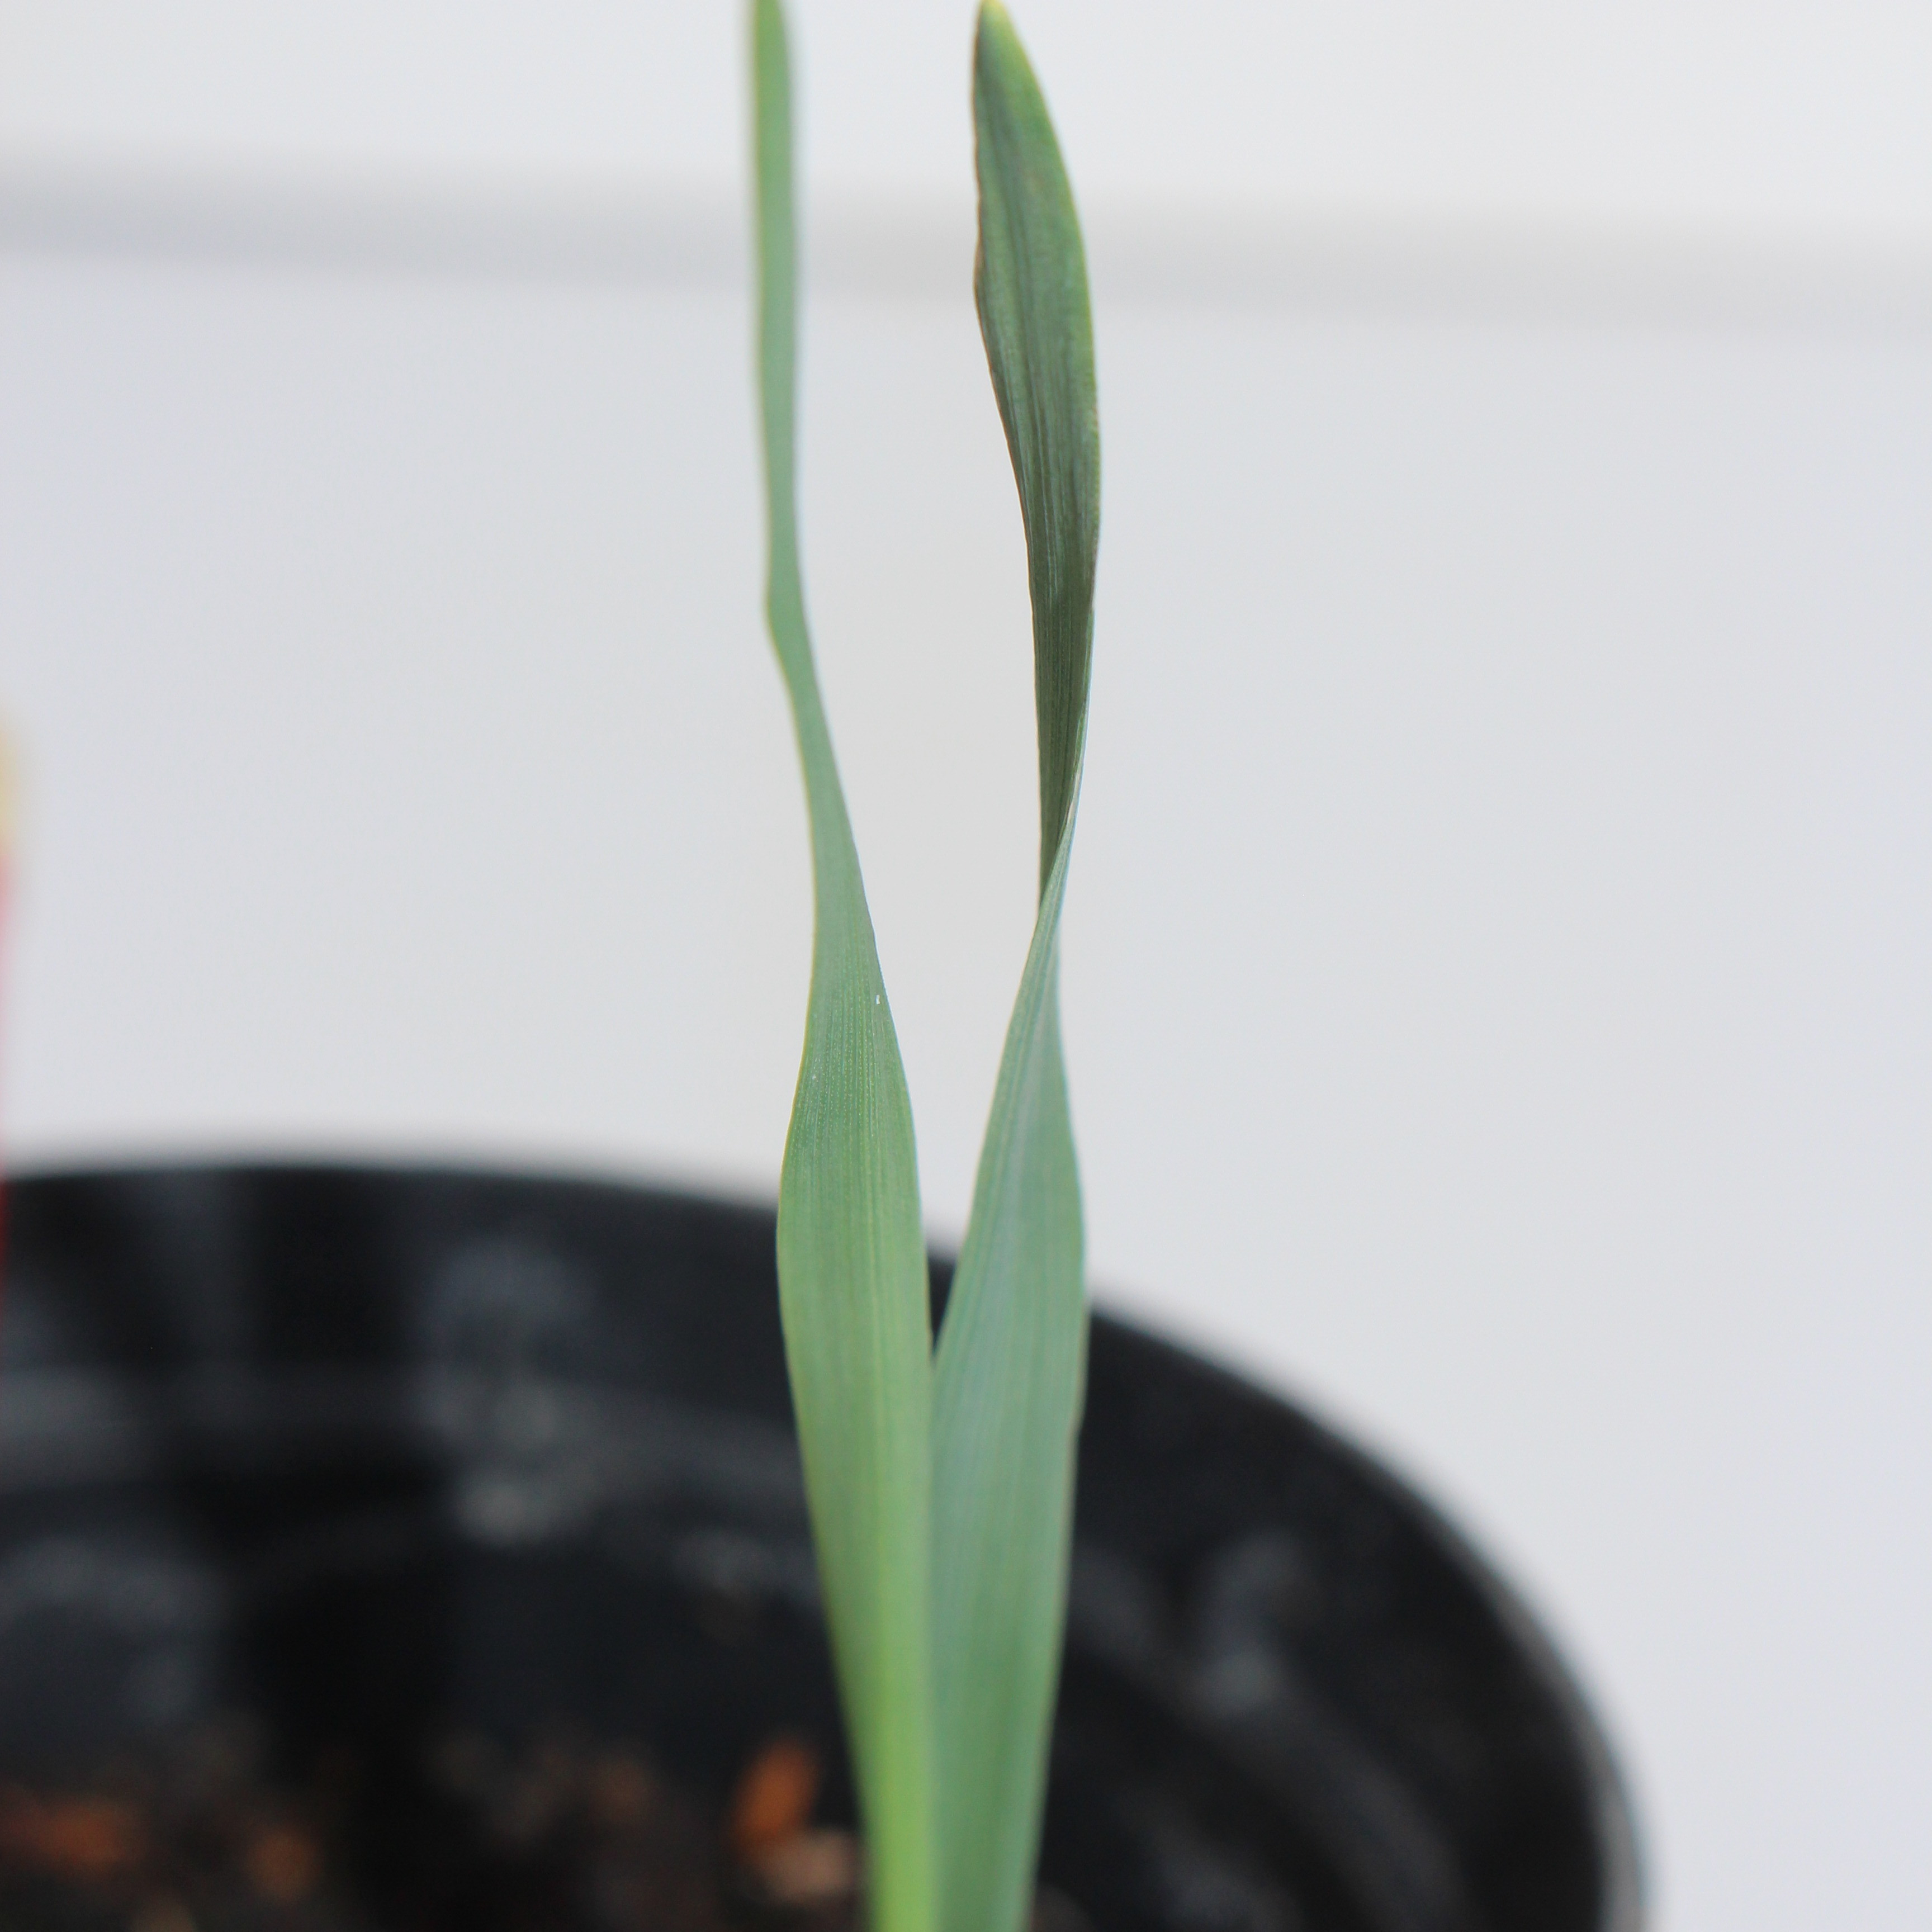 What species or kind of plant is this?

Avena sterilis
